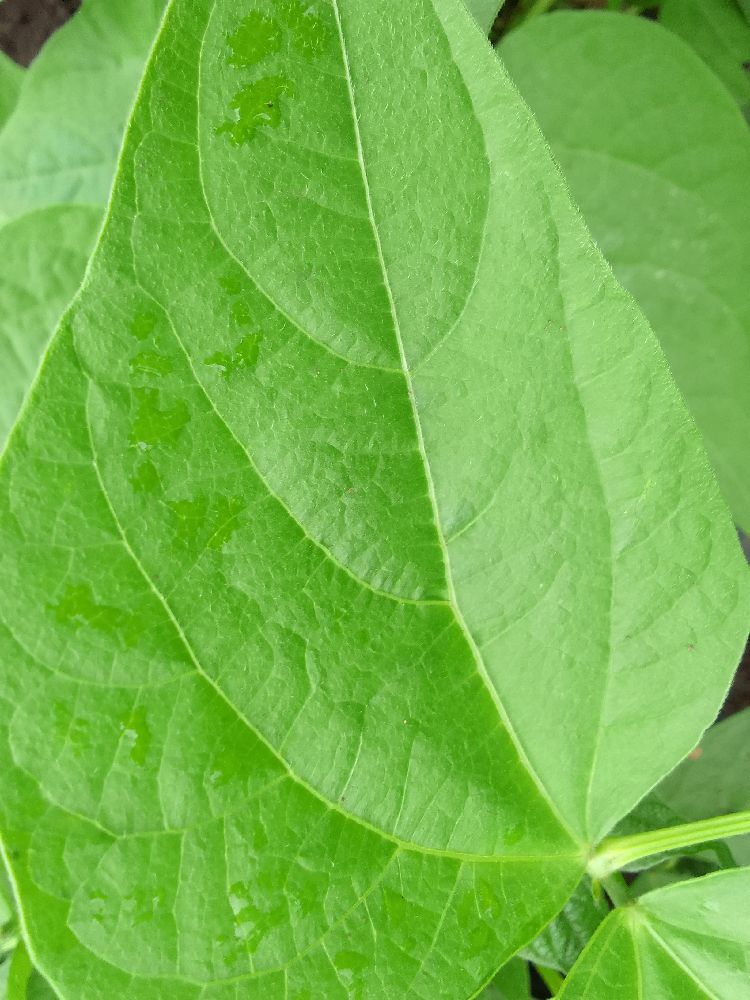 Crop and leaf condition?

common bean, healthy
